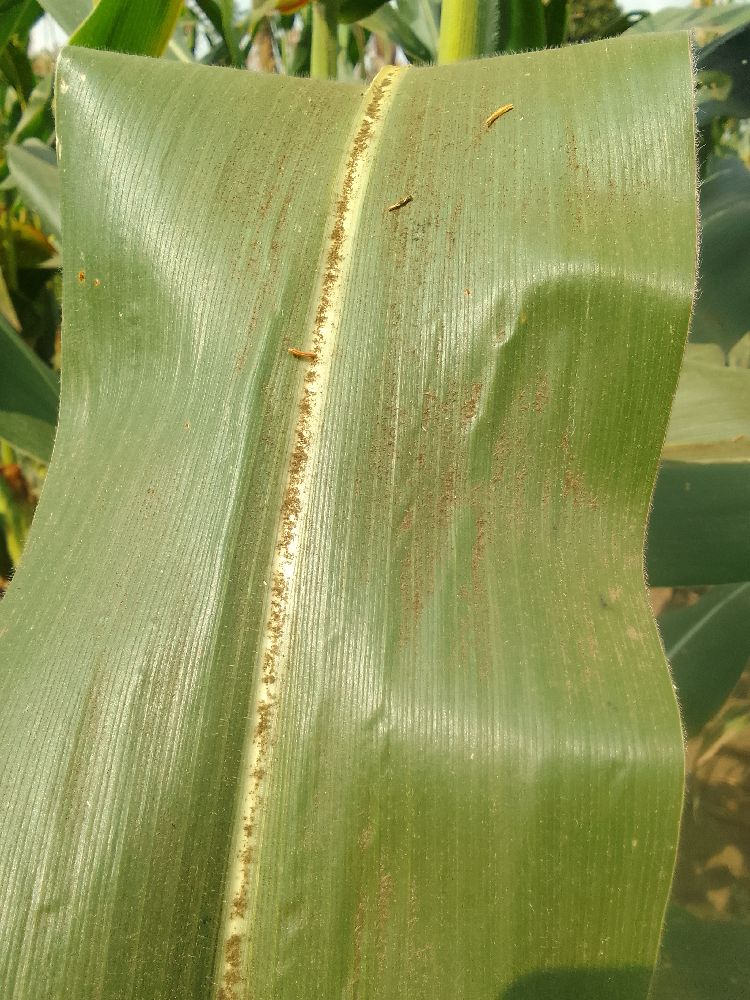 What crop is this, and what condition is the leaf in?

maize, healthy
